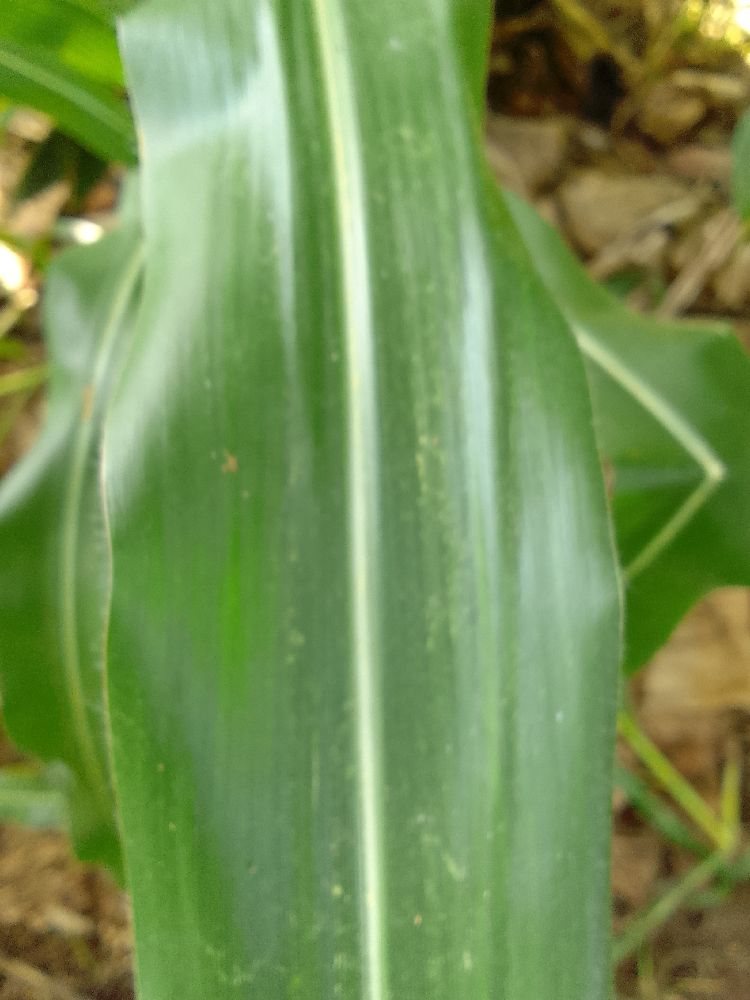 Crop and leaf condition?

maize, healthy
